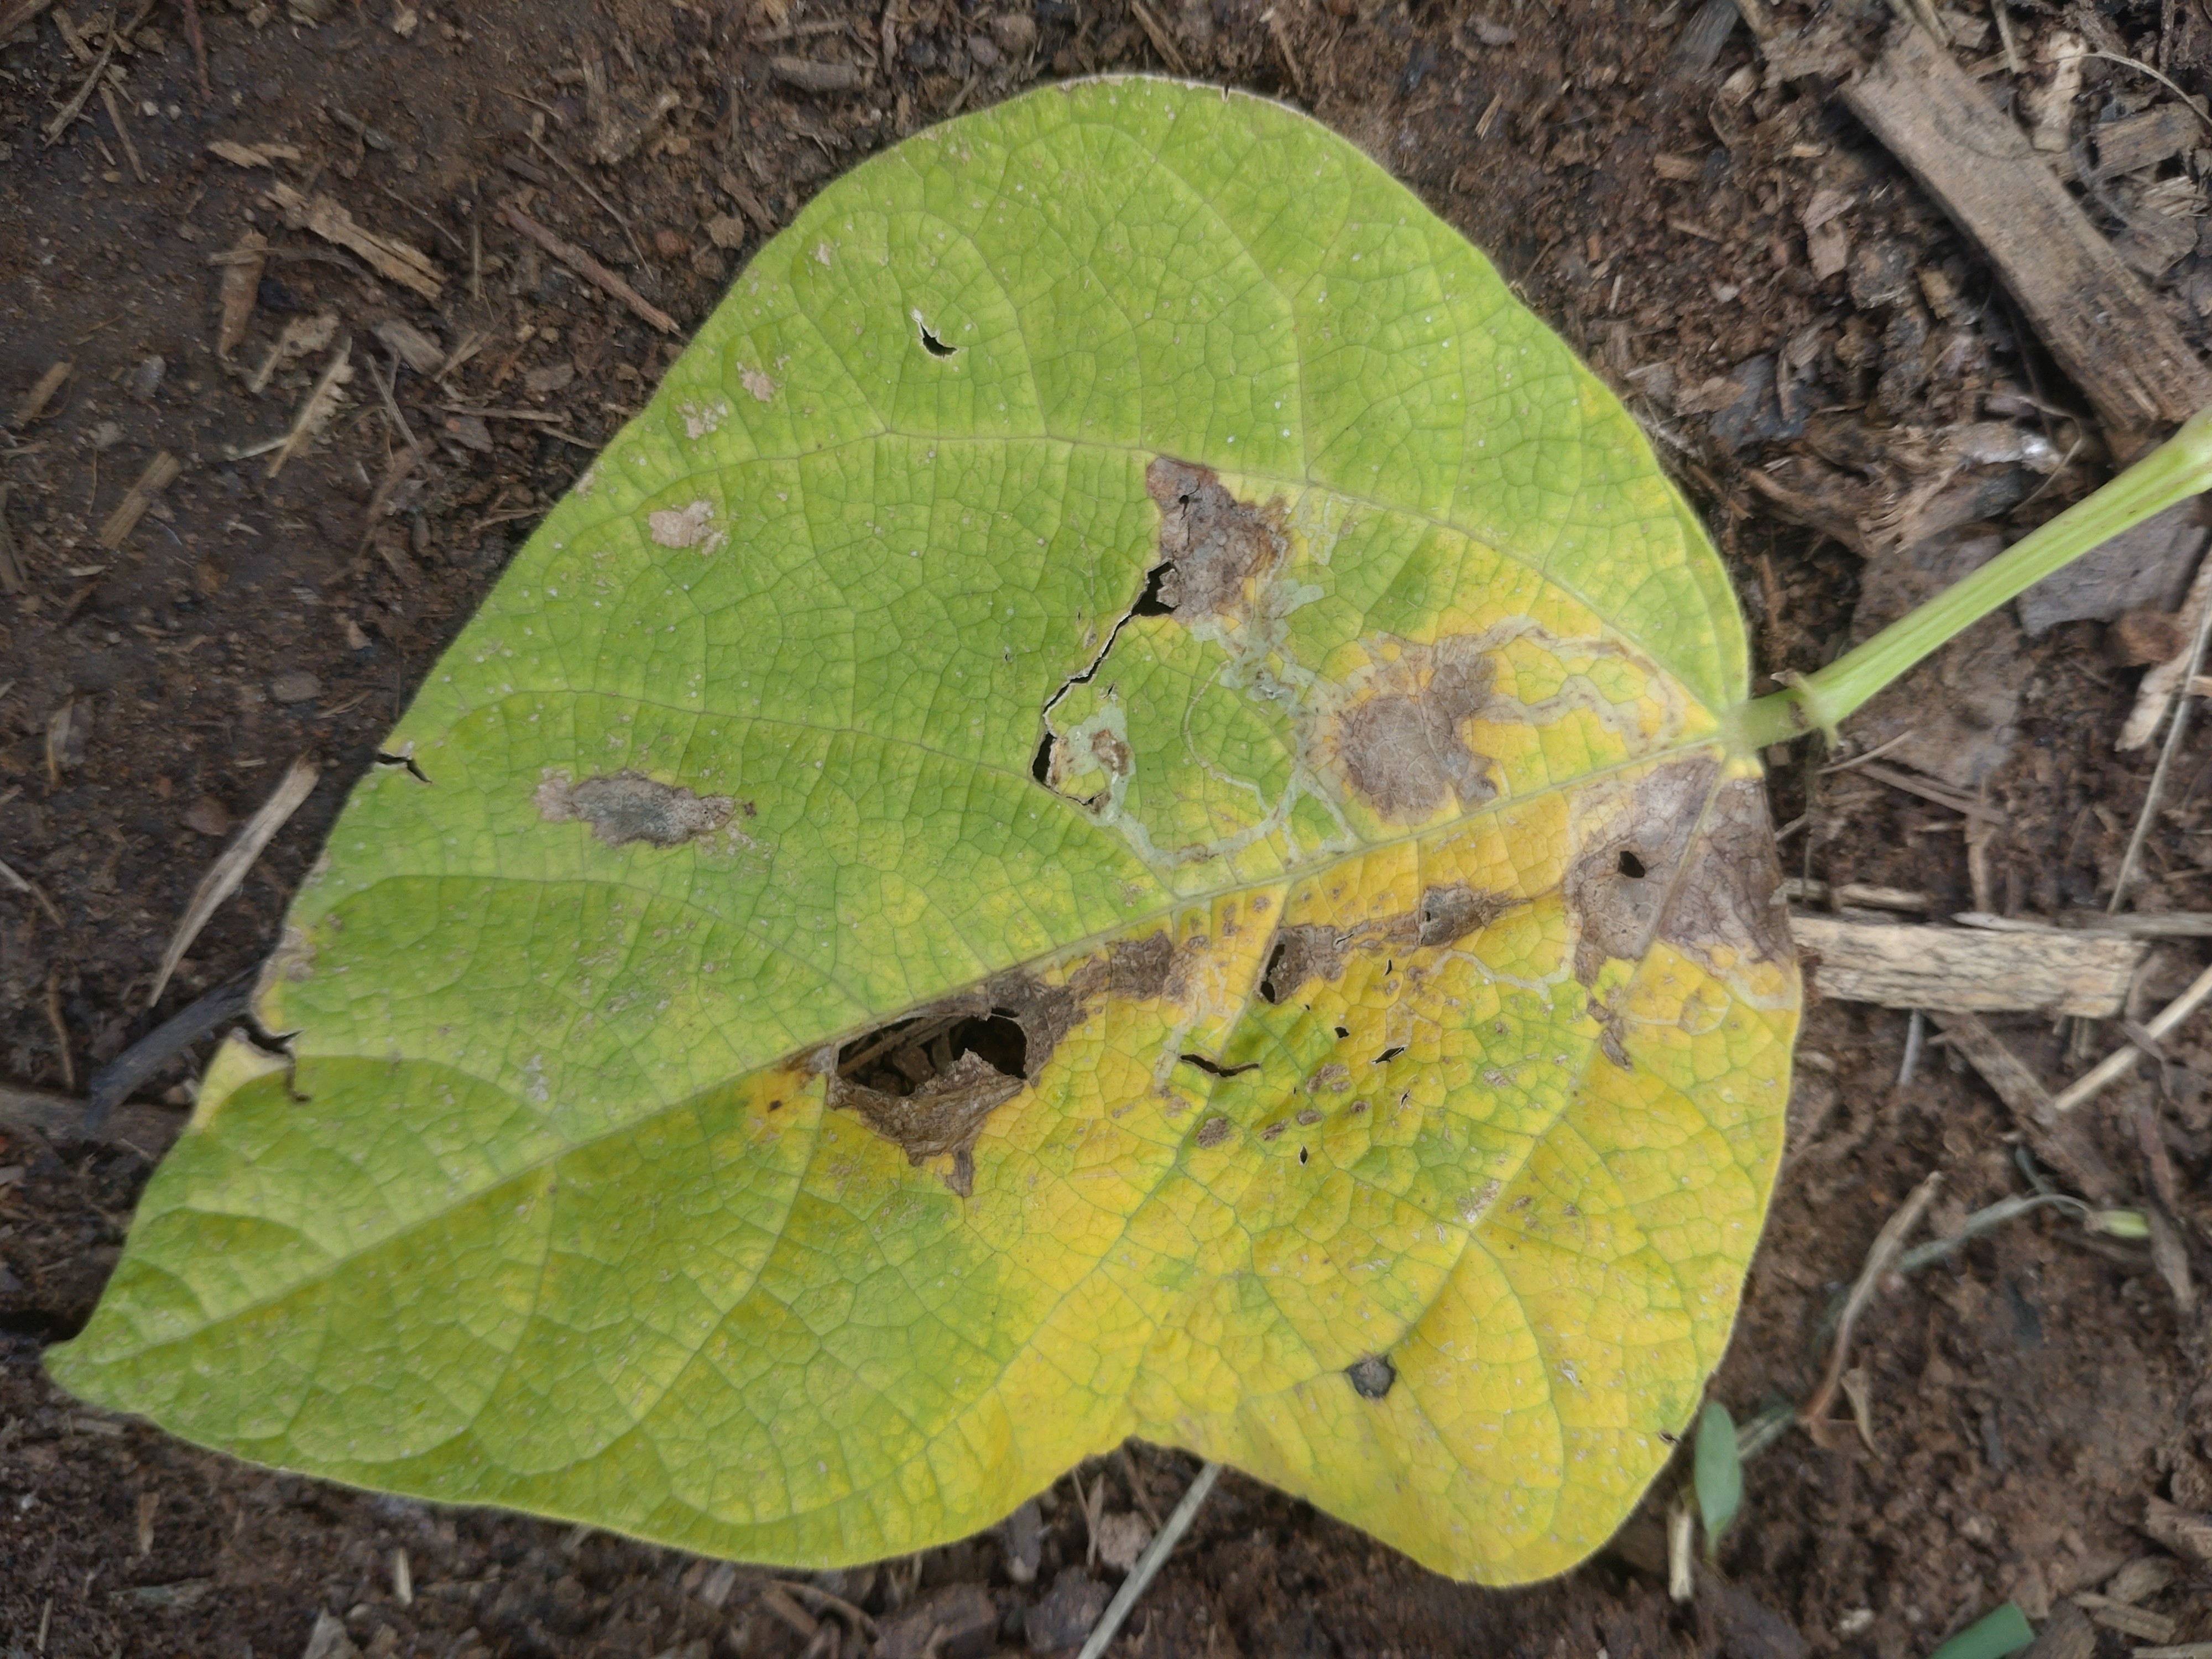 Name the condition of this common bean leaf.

anthracnose
